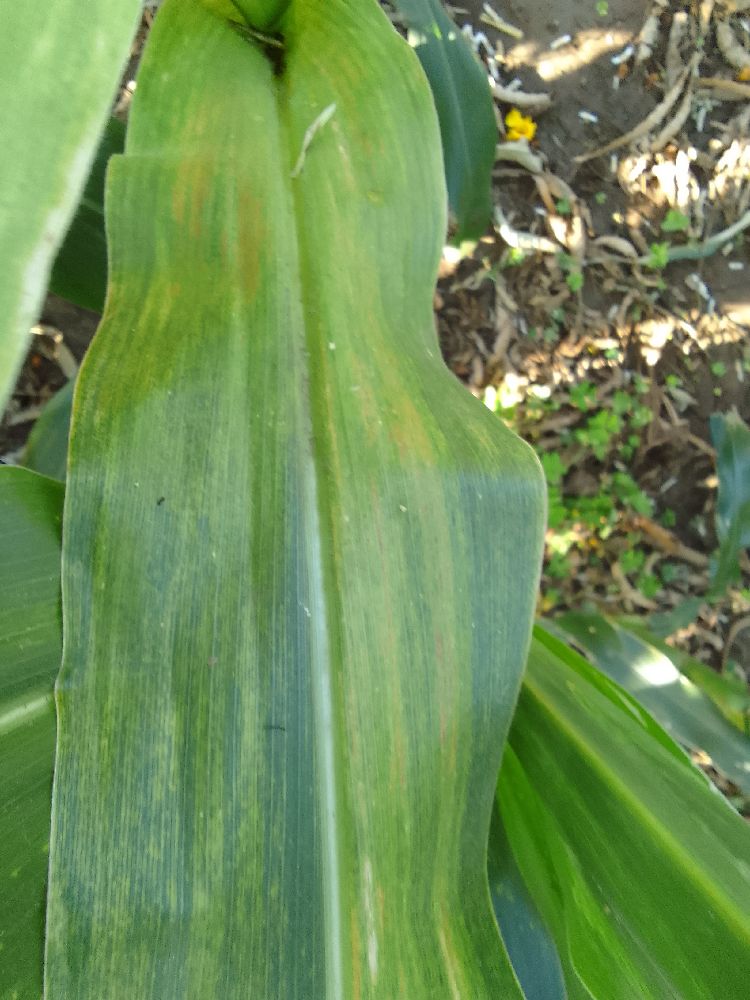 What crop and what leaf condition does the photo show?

maize, maize lethal necrosis
